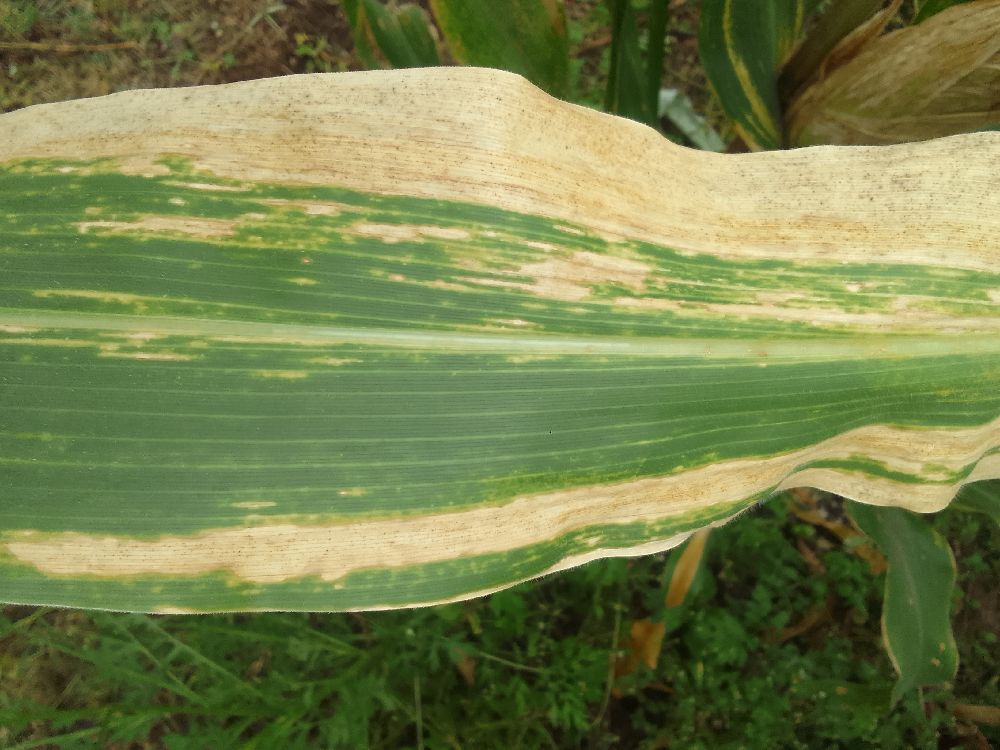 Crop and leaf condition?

maize, maize lethal necrosis
